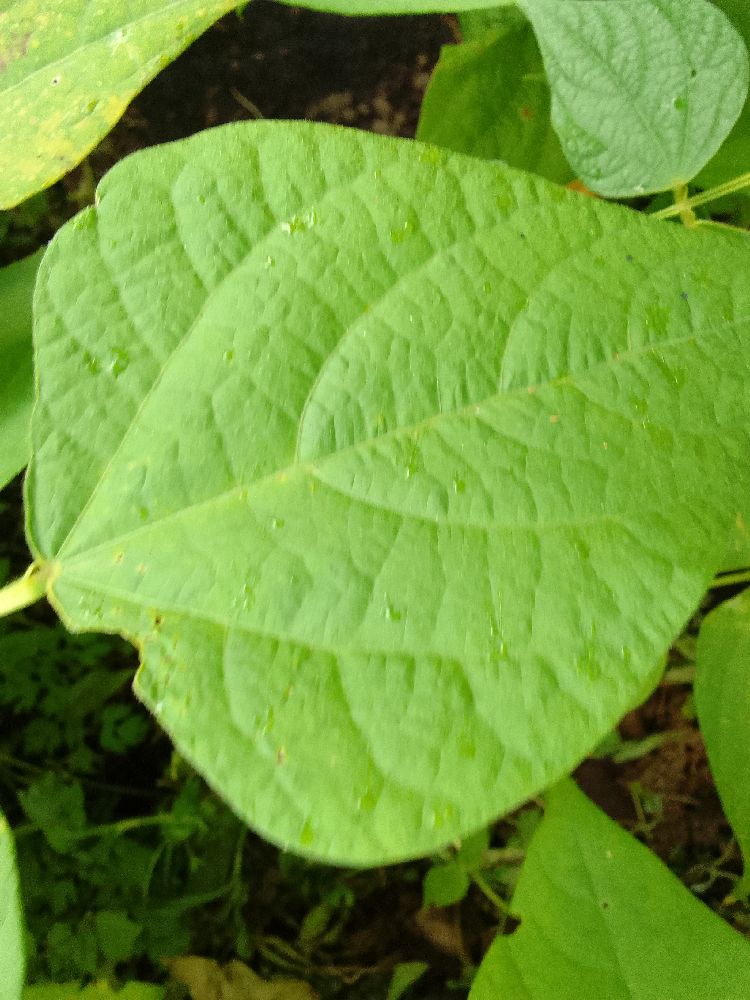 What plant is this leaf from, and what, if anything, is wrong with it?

common bean, healthy
